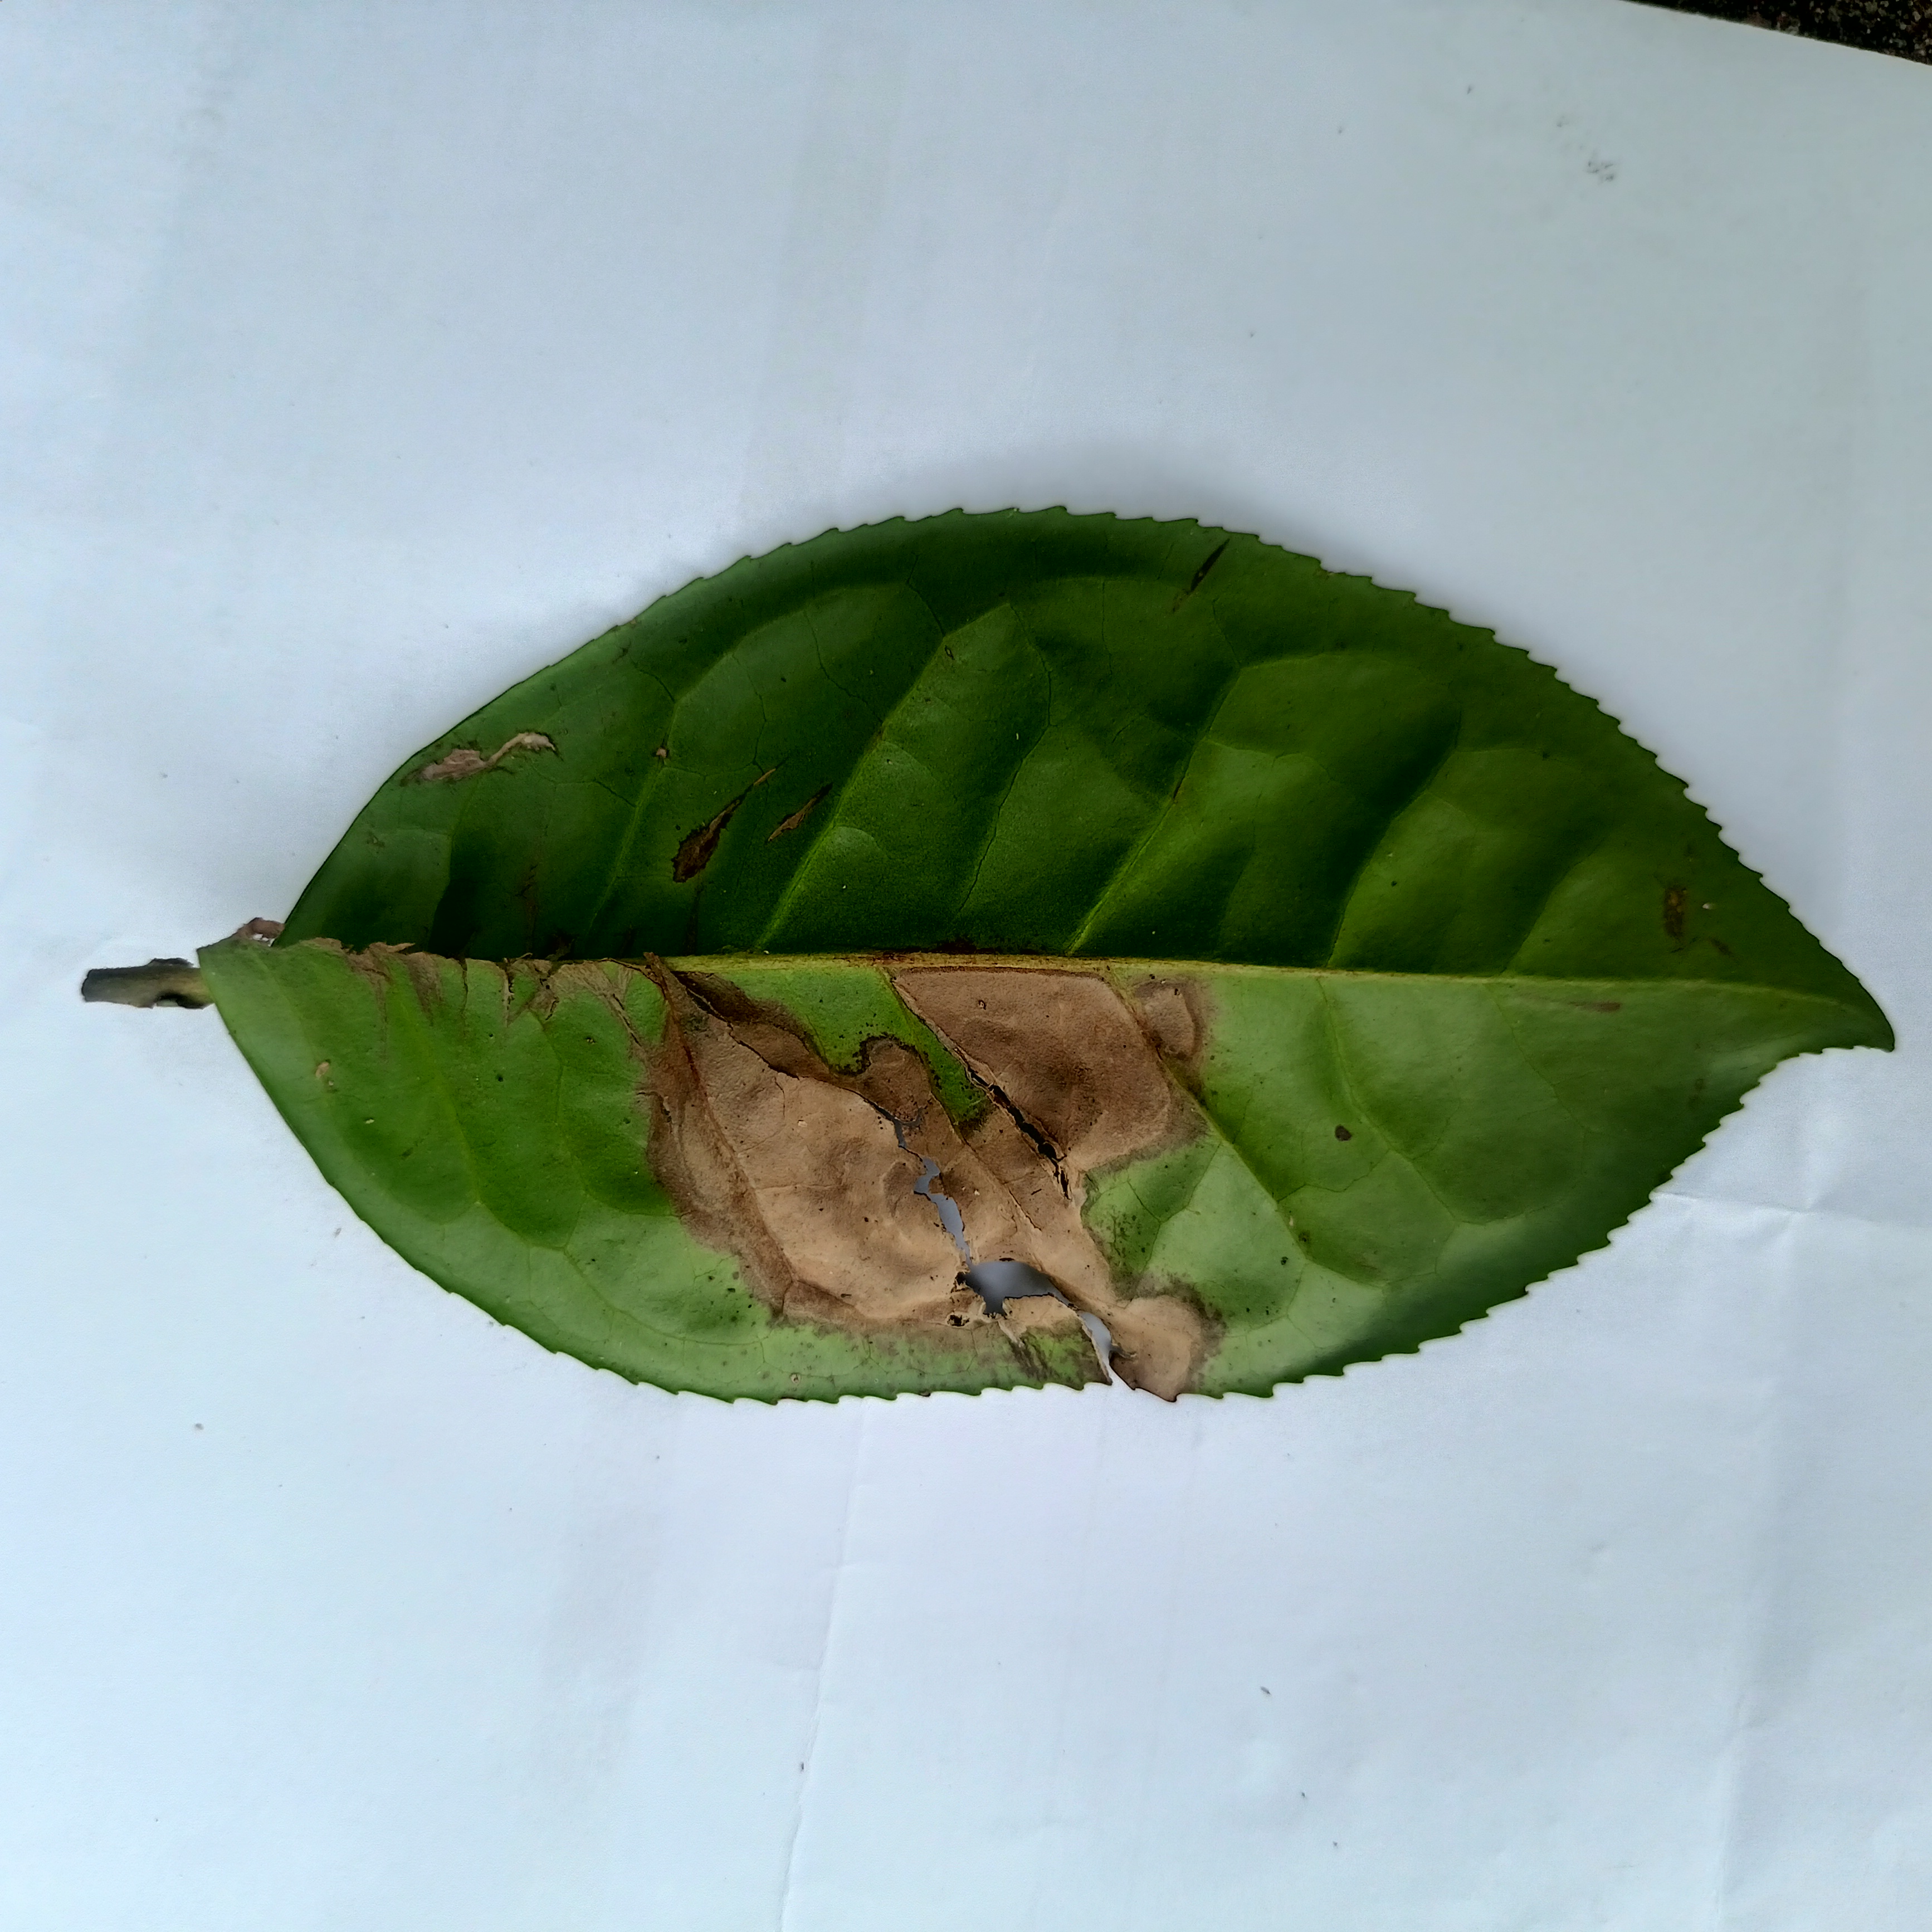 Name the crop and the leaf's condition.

tea, brown blight
